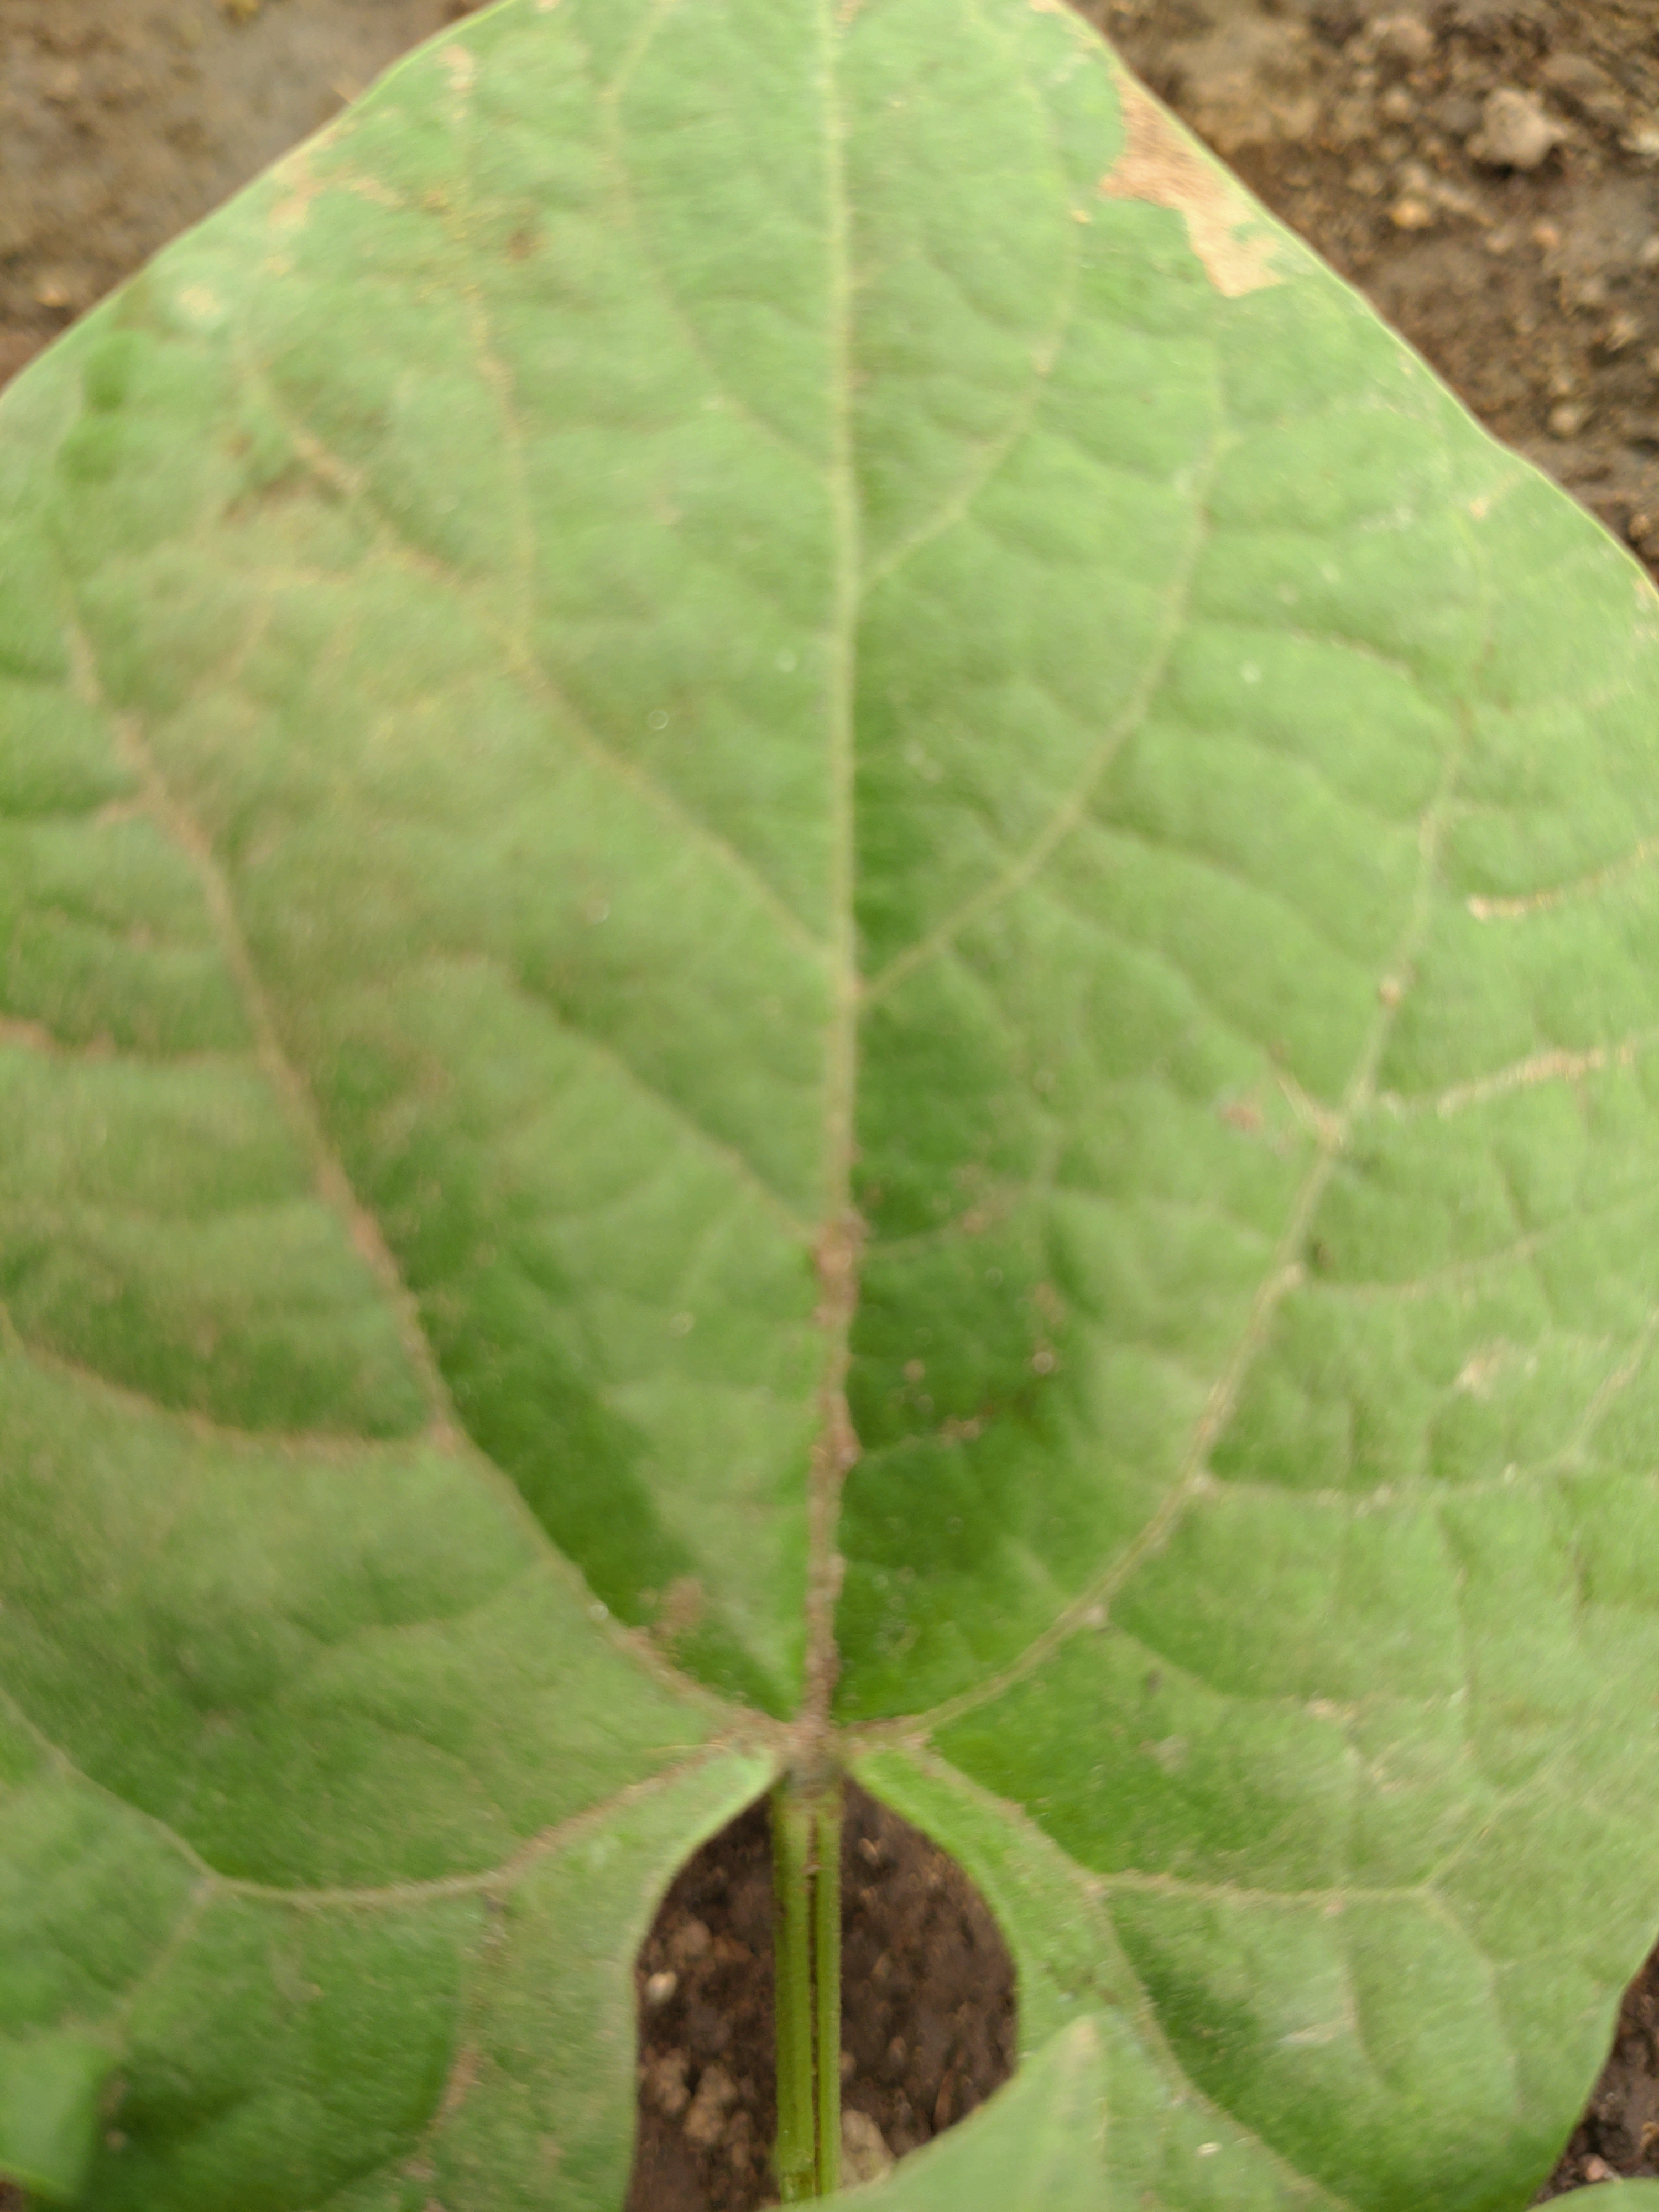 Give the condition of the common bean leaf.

healthy
